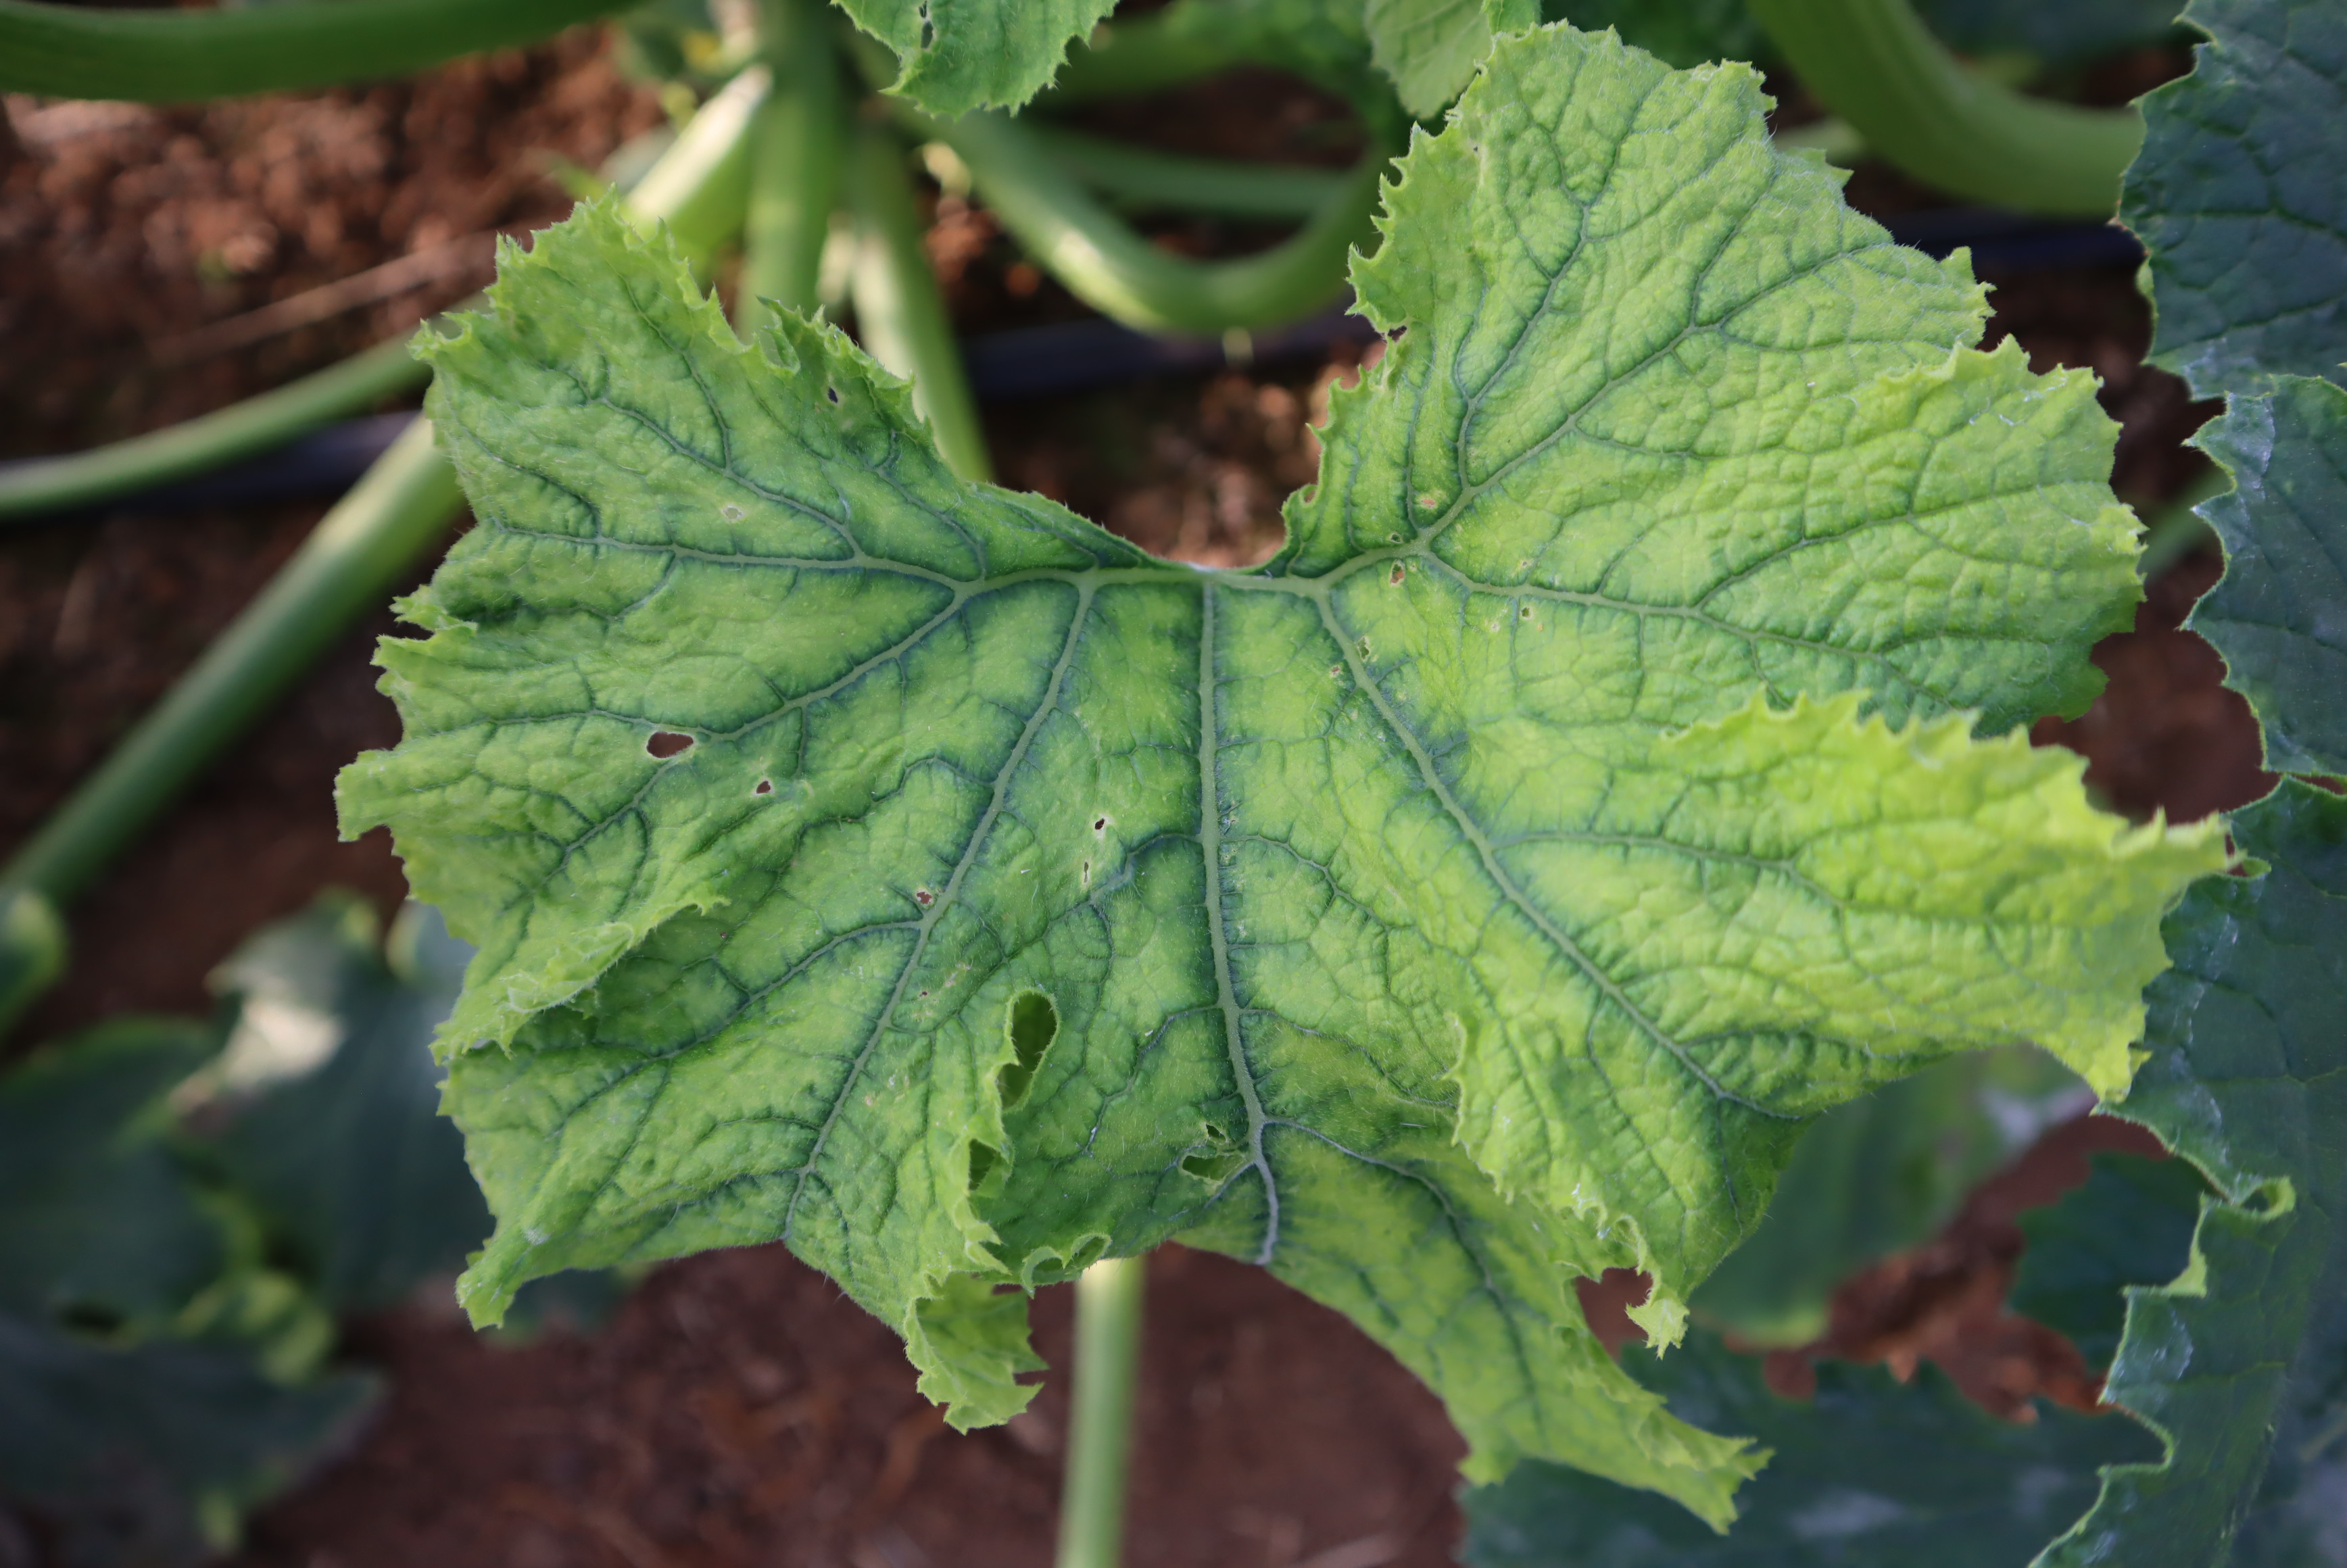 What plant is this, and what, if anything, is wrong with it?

zucchini, virosis
